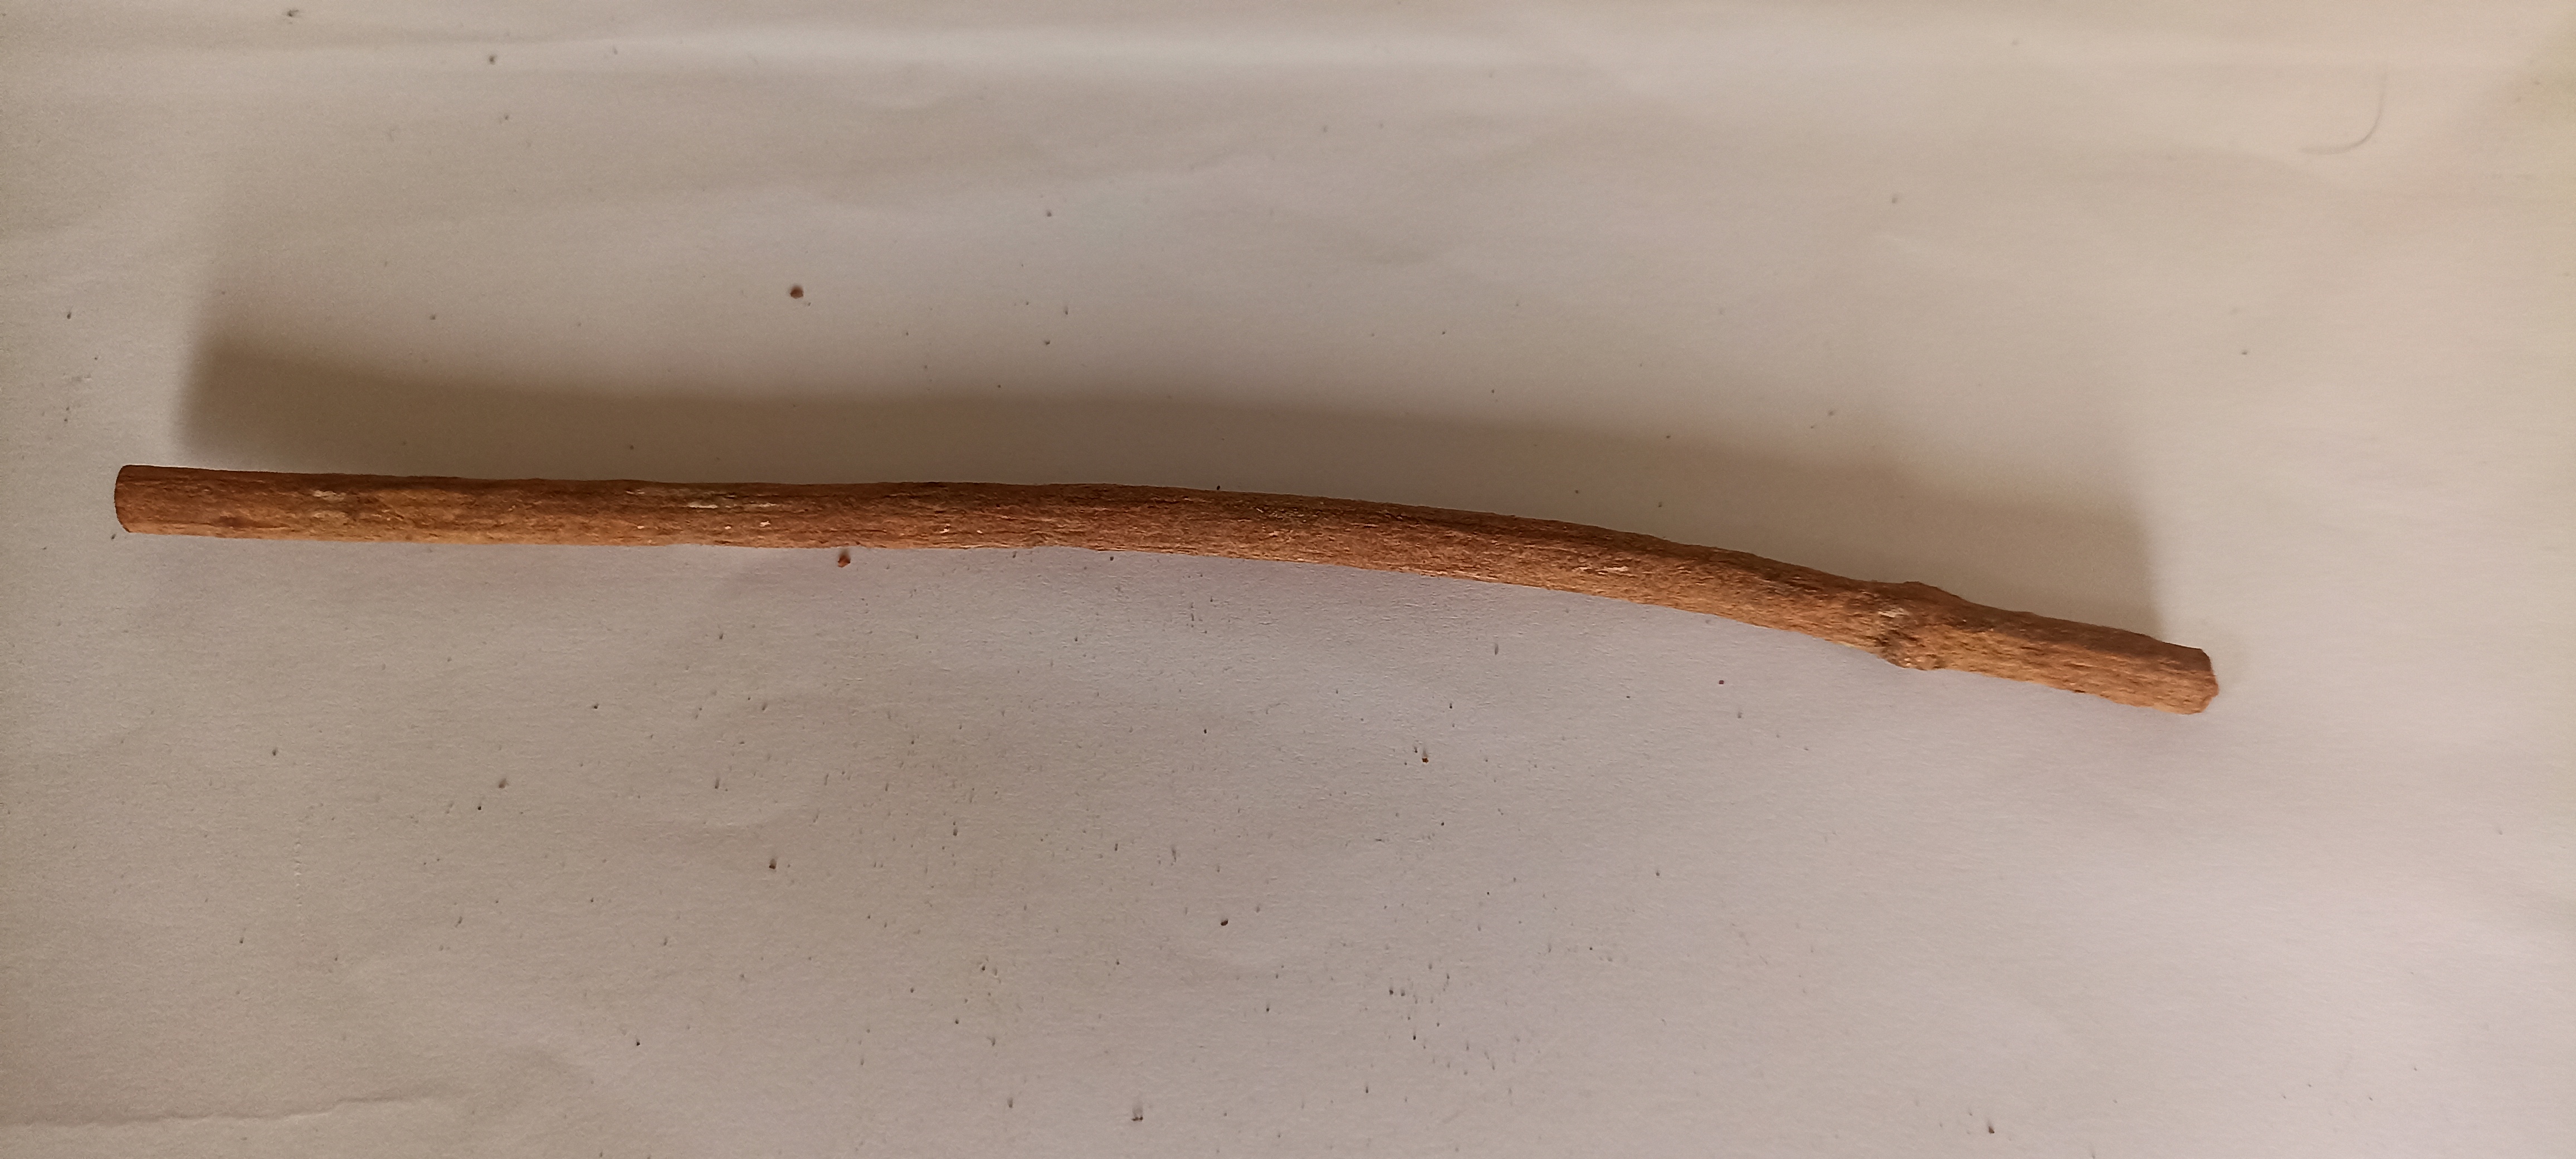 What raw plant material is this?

manjistha
